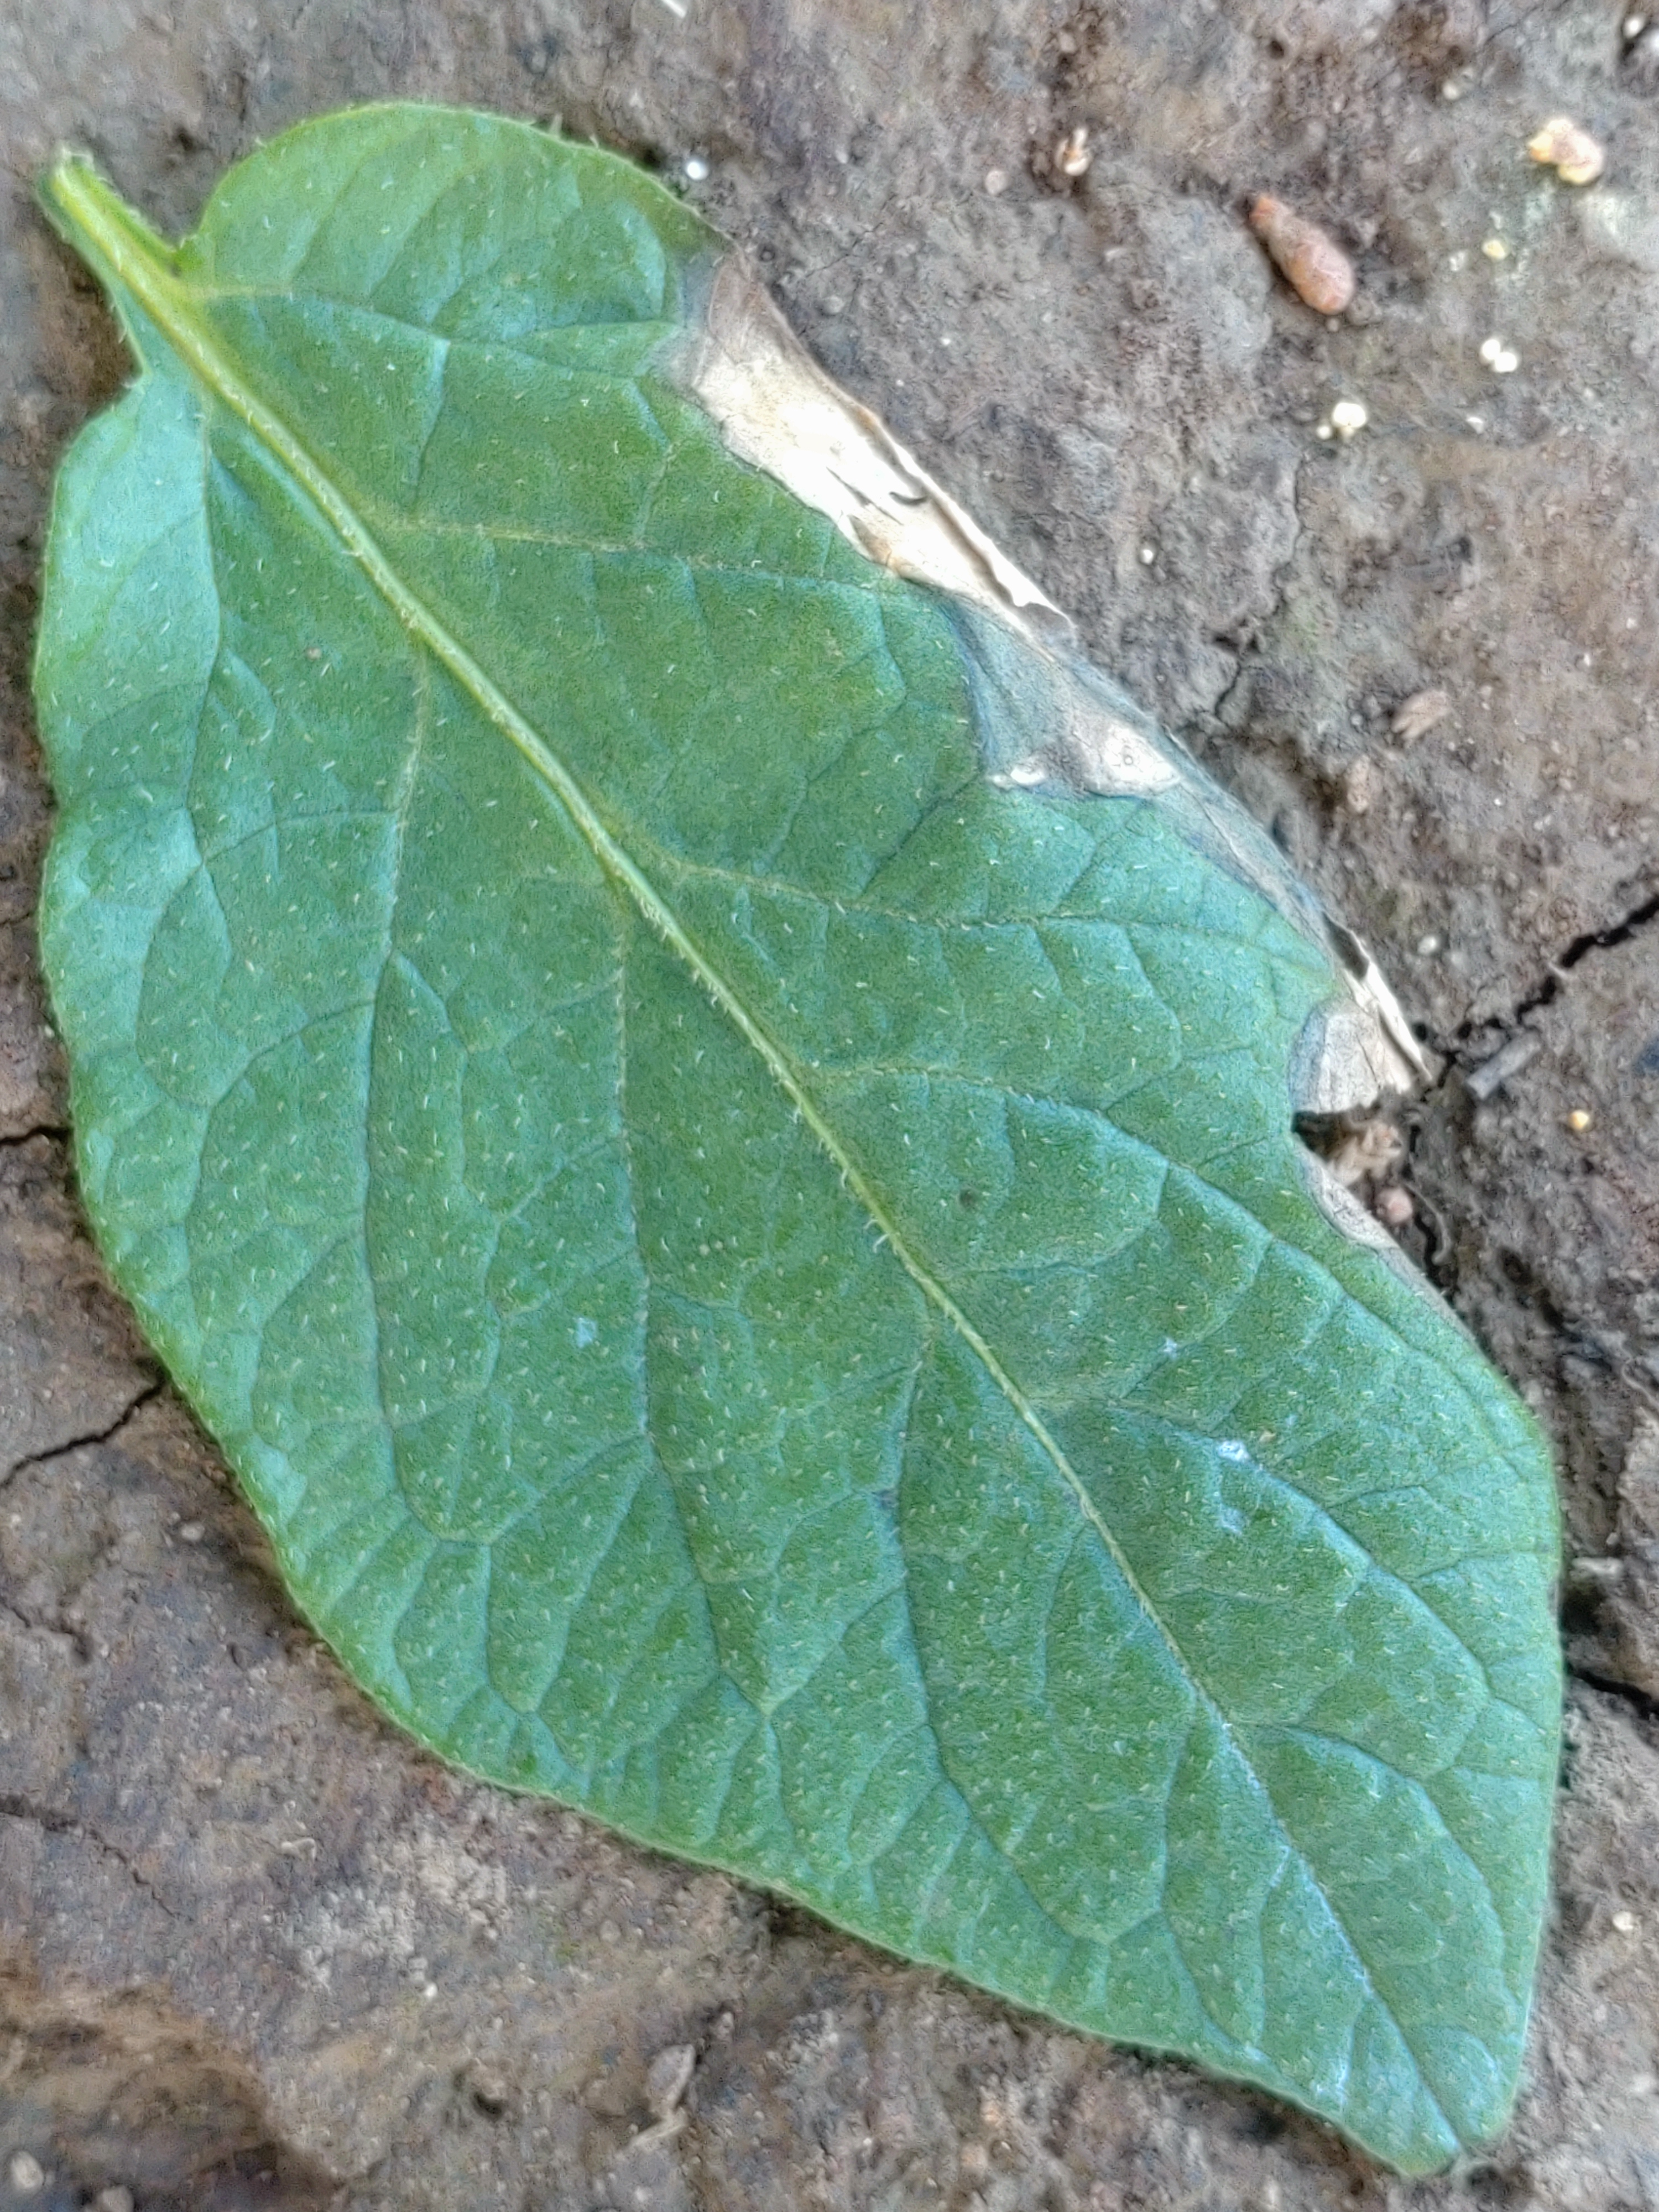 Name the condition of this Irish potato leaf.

early blight
